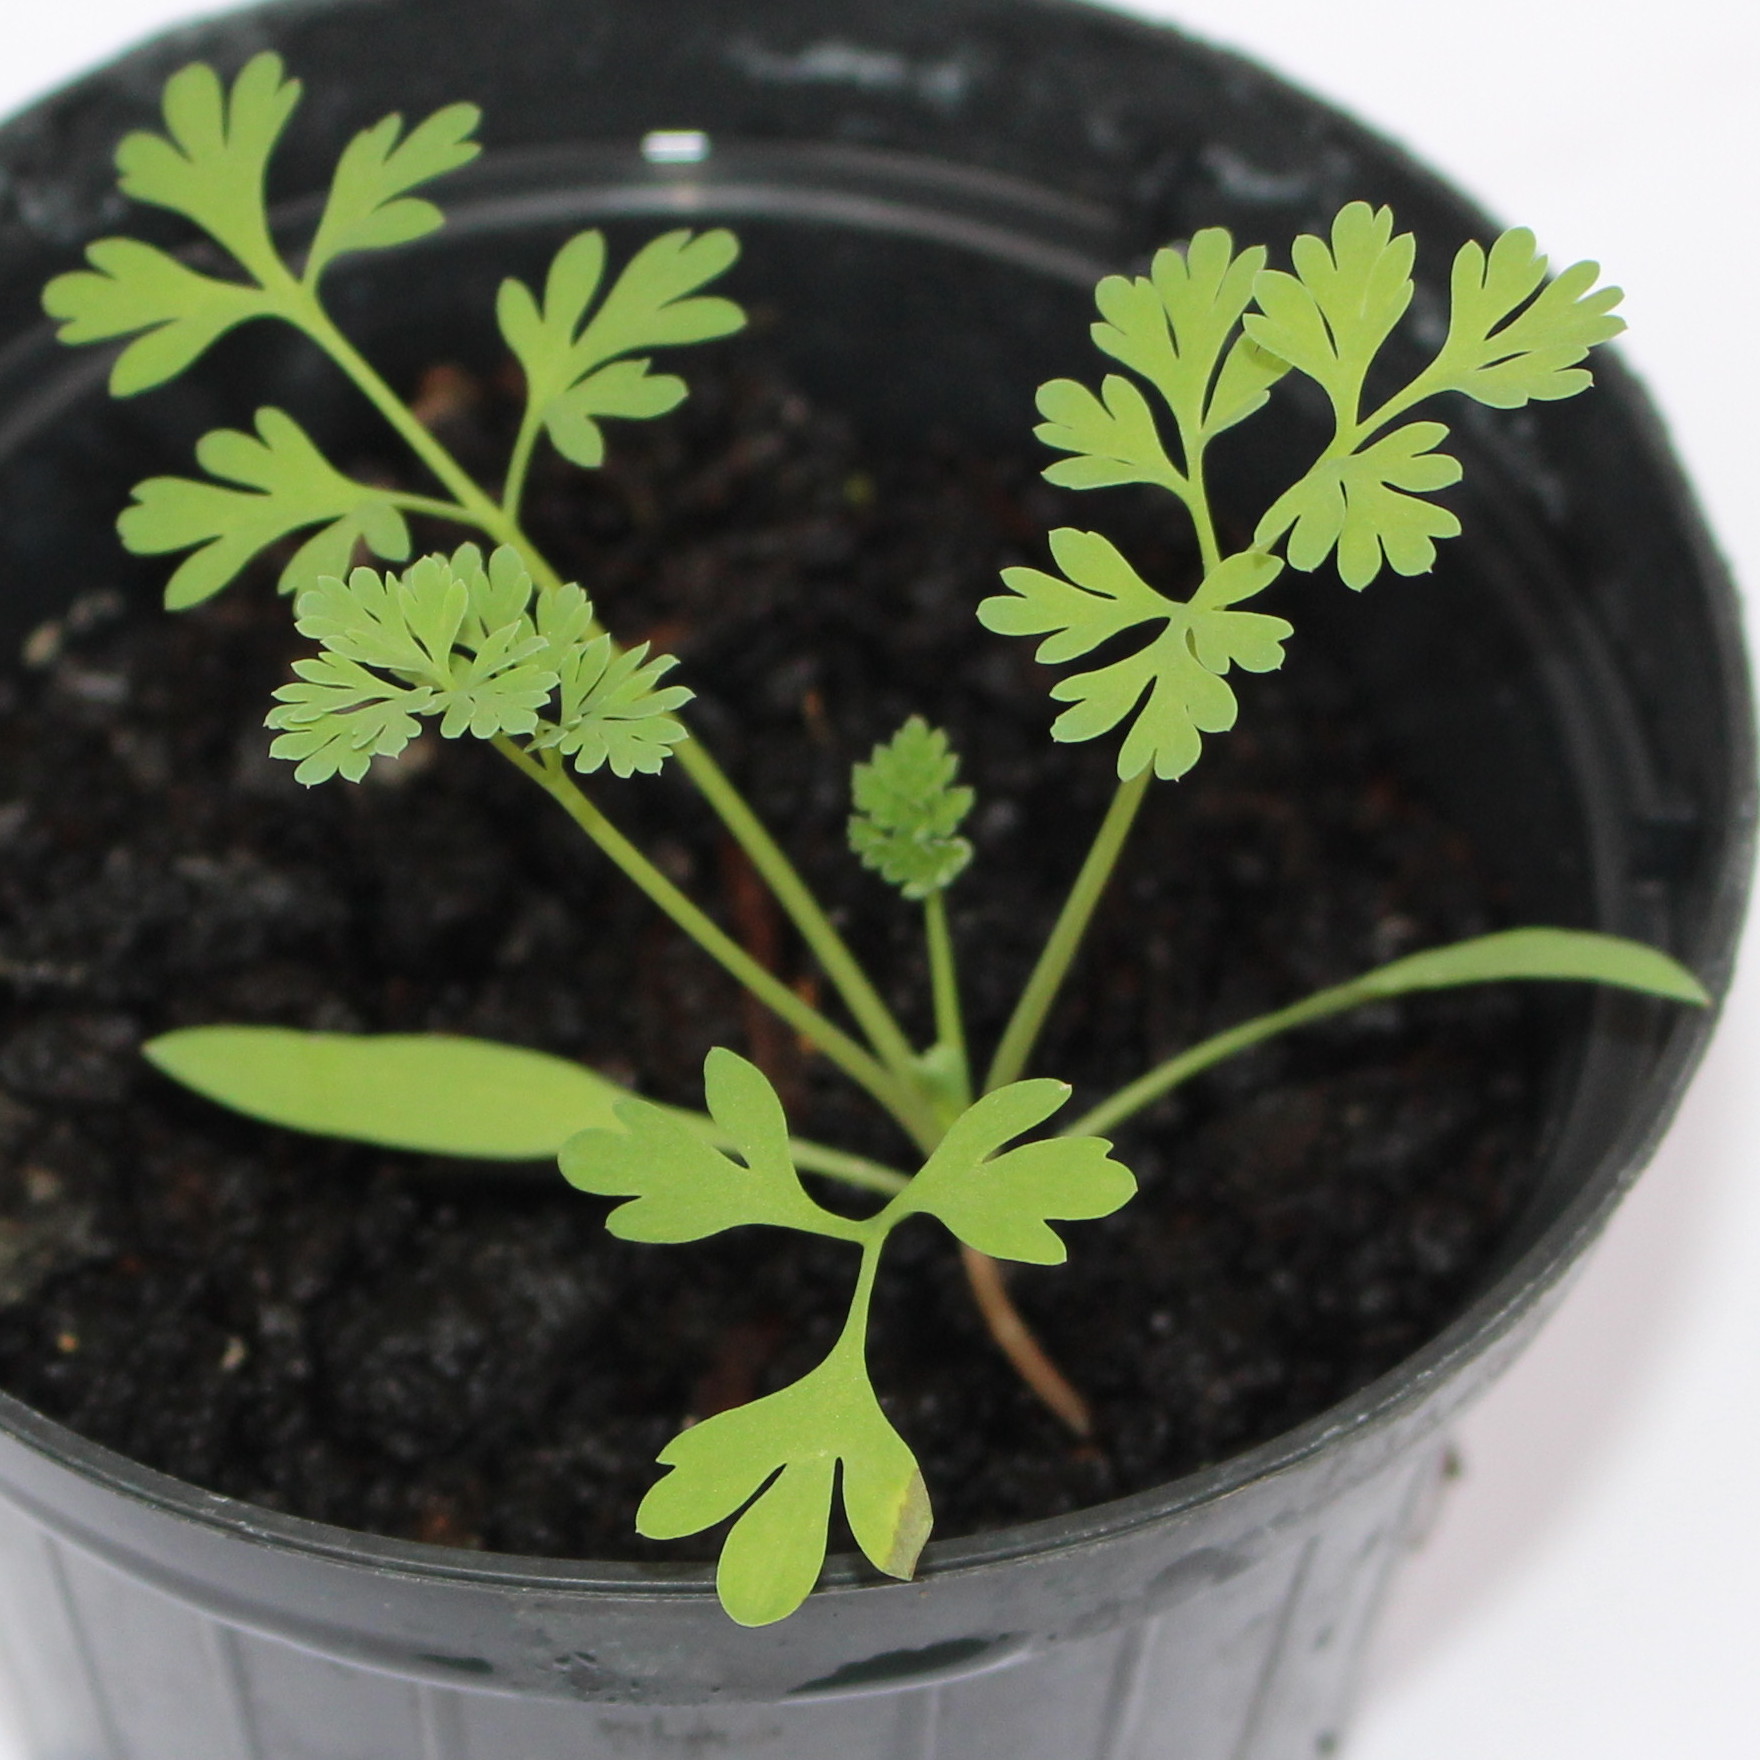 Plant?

Fumaria officinalis
